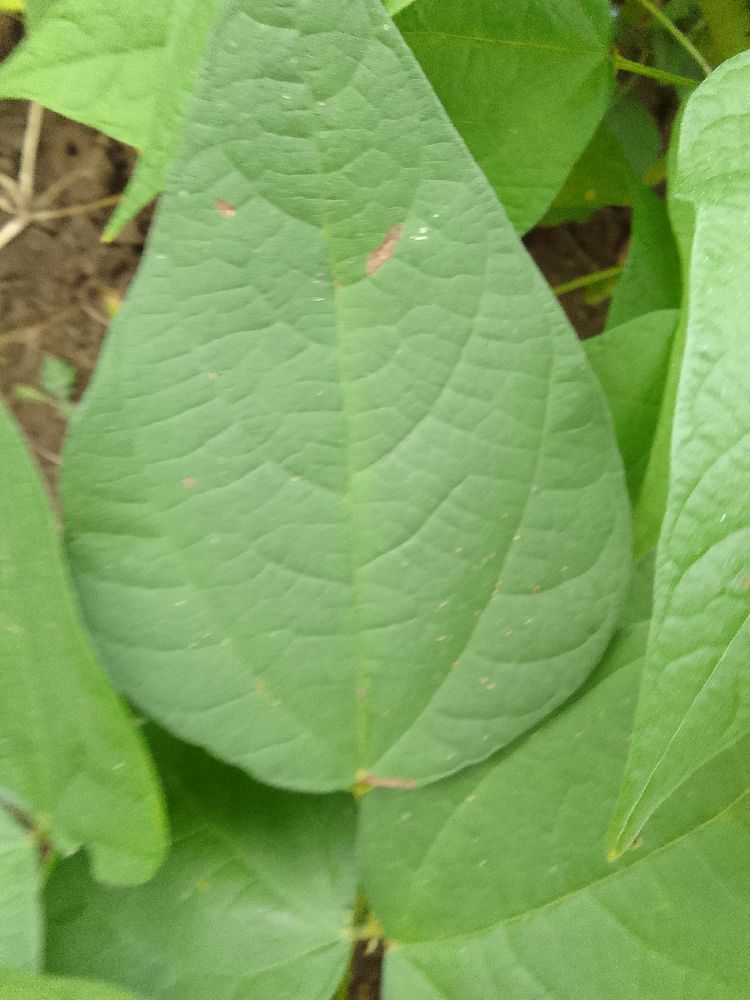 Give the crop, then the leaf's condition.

common bean, healthy
